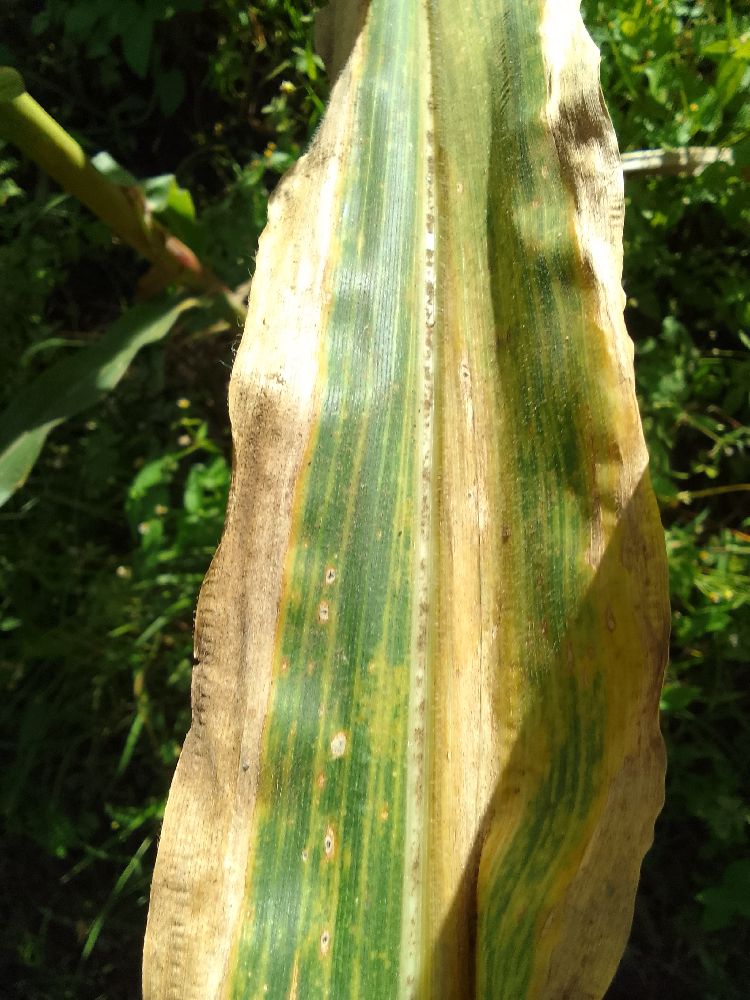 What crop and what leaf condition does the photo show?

maize, maize lethal necrosis
